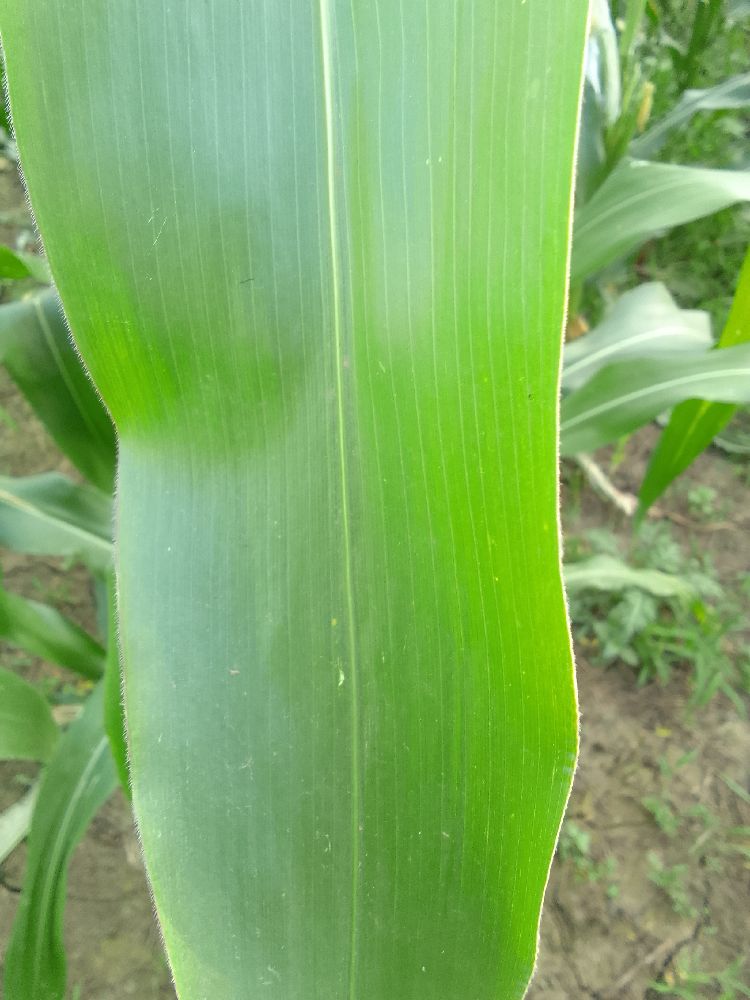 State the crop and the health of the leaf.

maize, healthy
